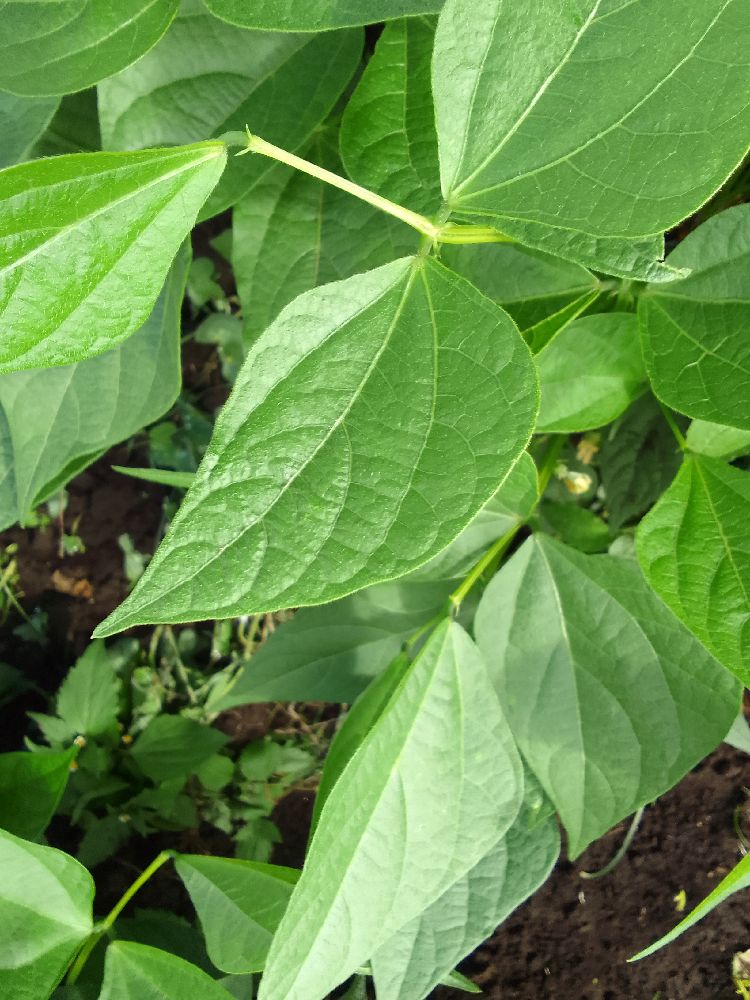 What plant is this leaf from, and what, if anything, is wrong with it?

common bean, healthy
